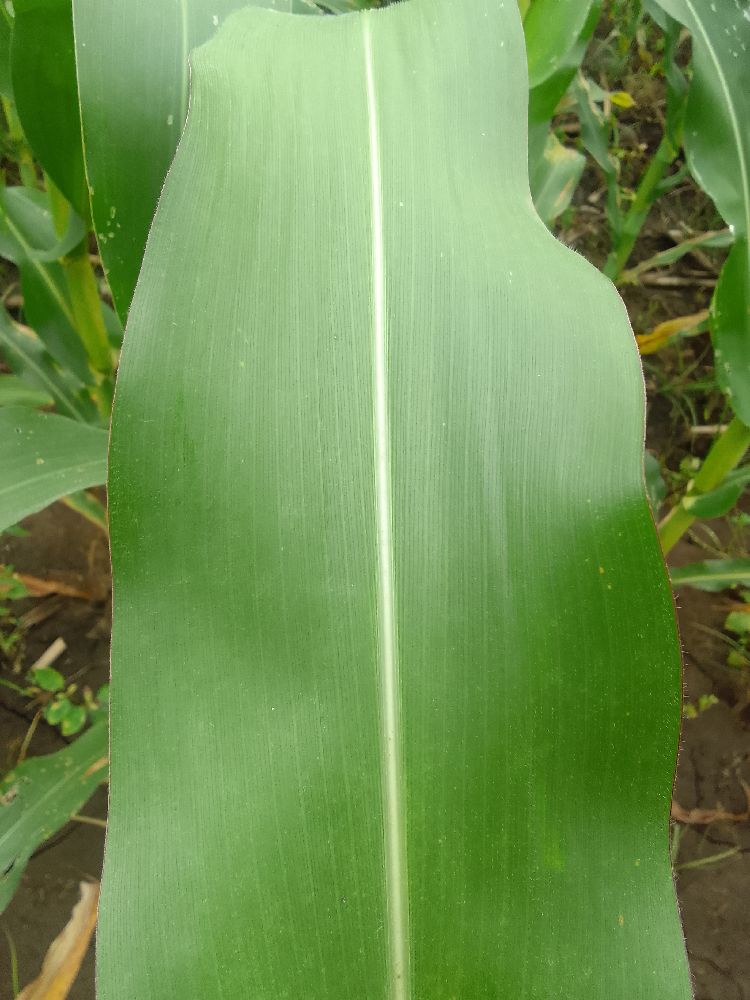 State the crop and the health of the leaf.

maize, healthy
